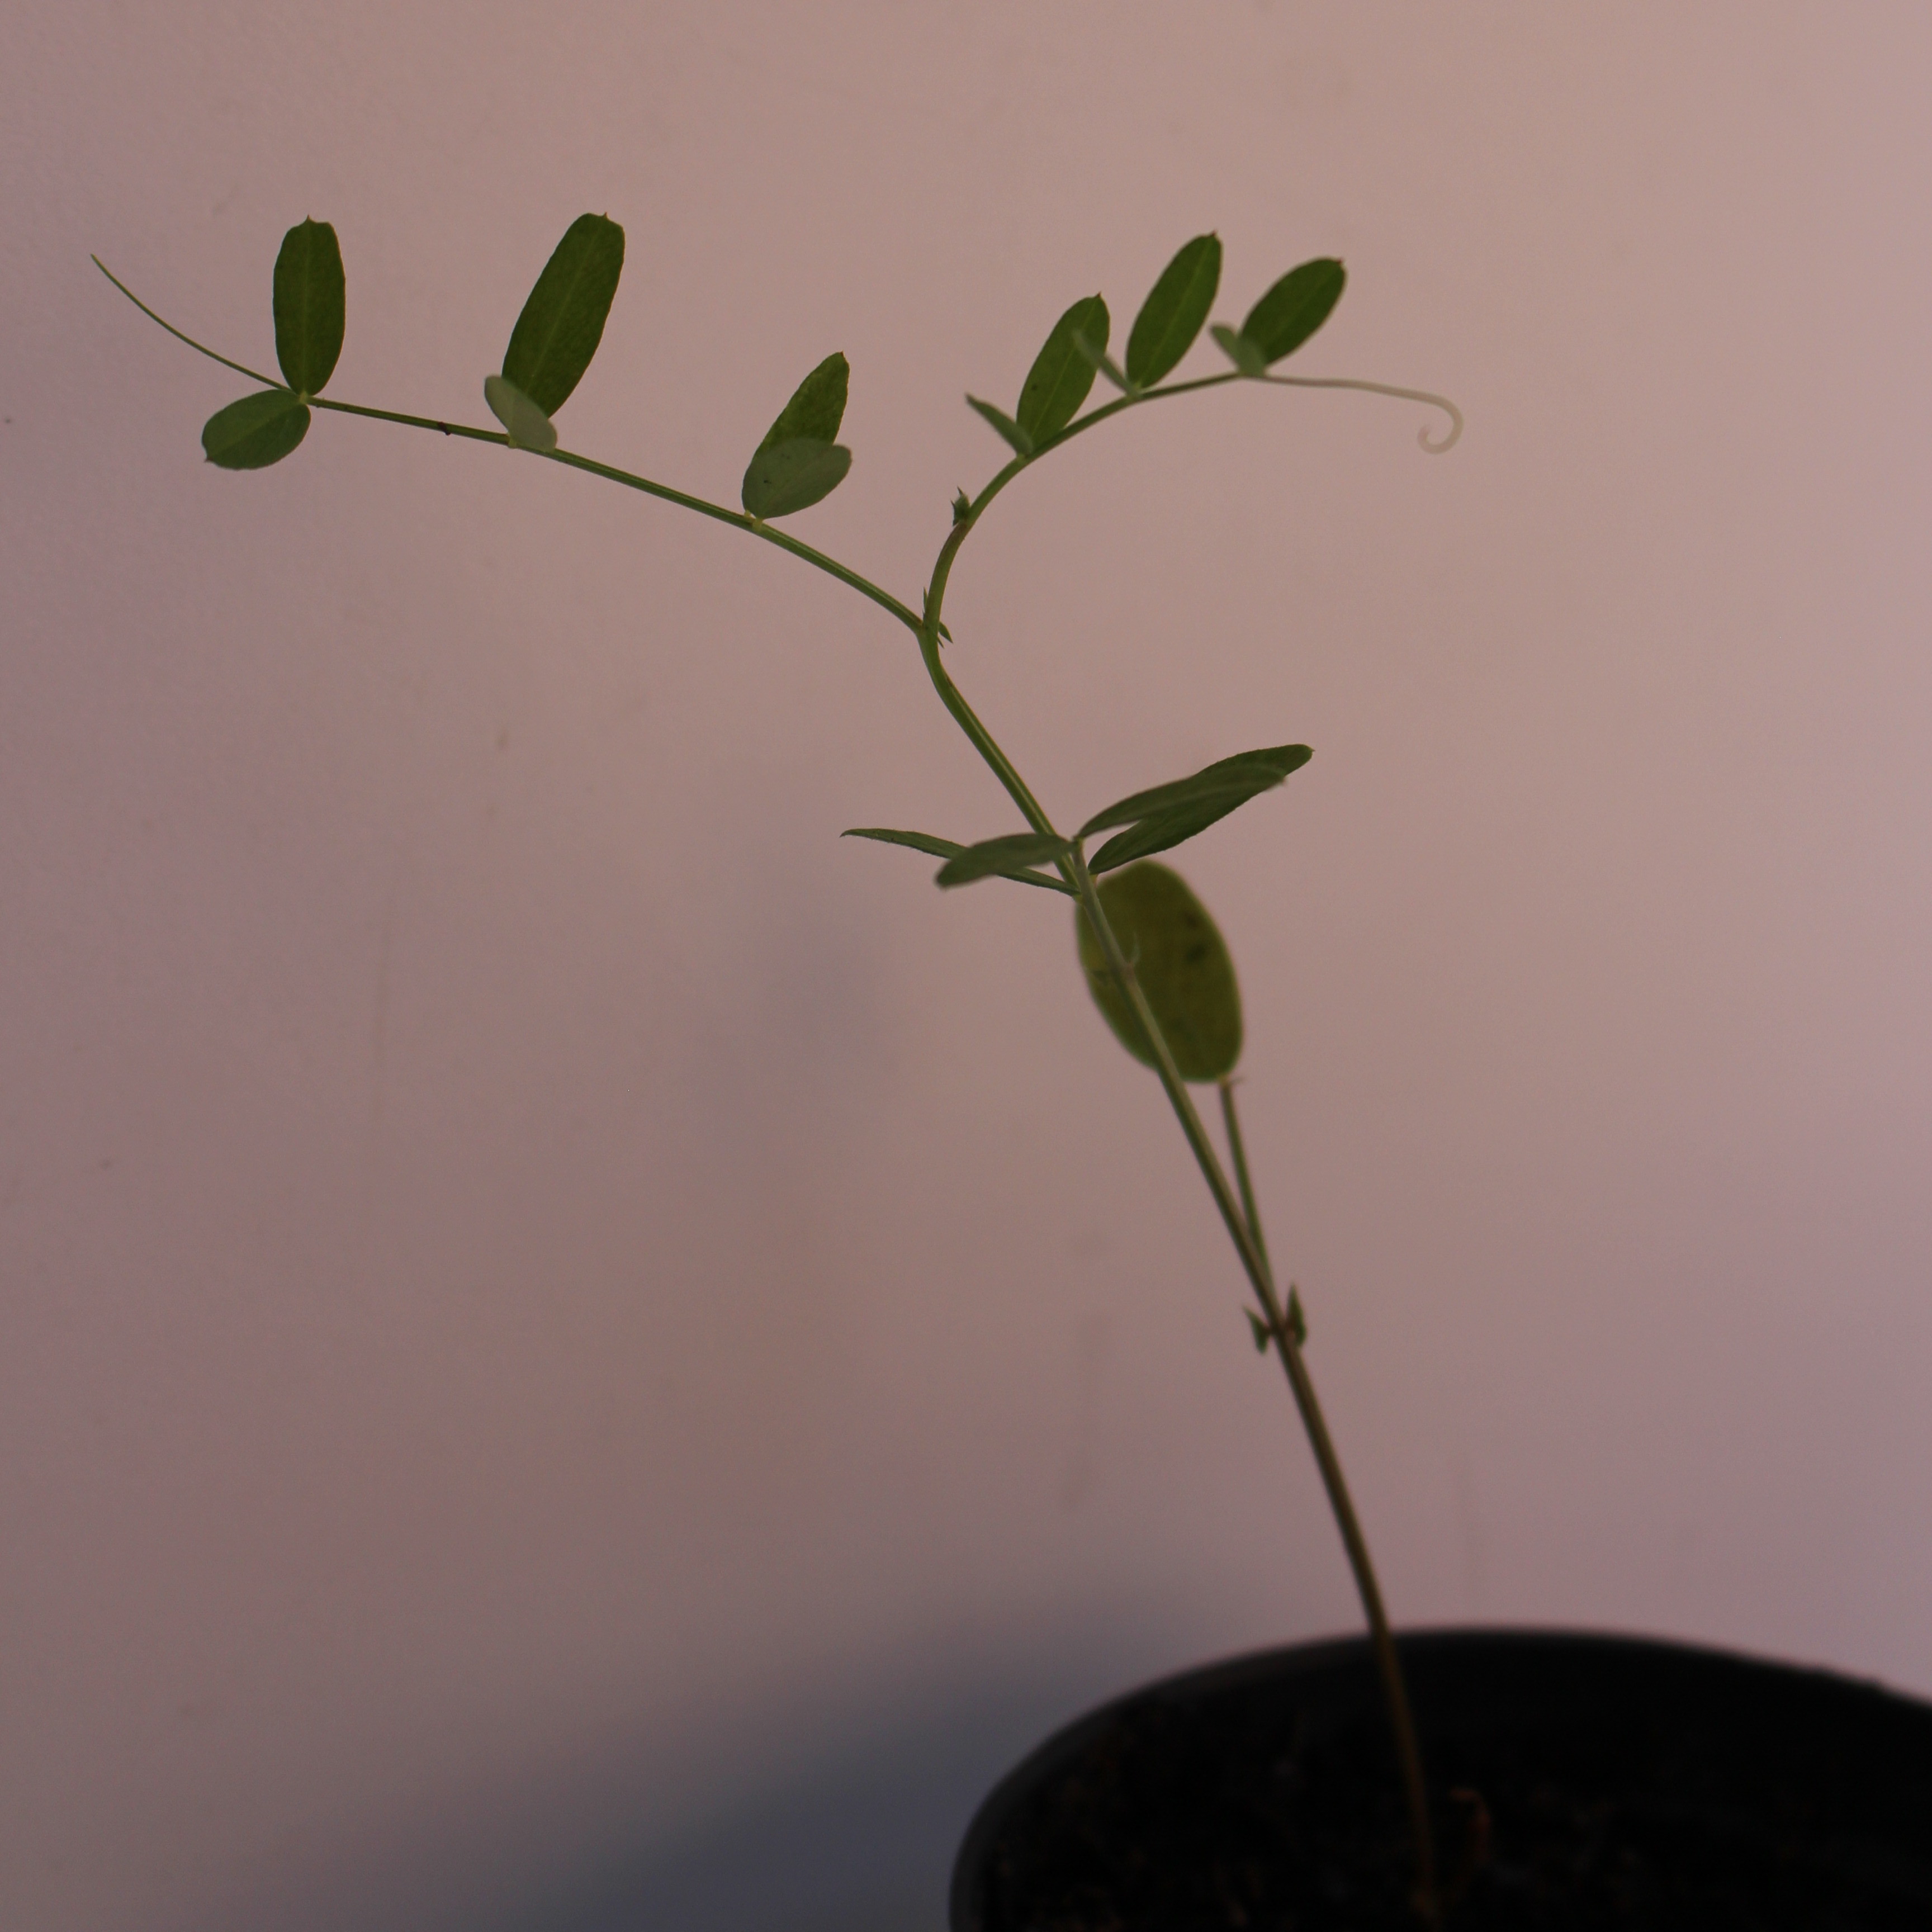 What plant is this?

Vicia sativa
